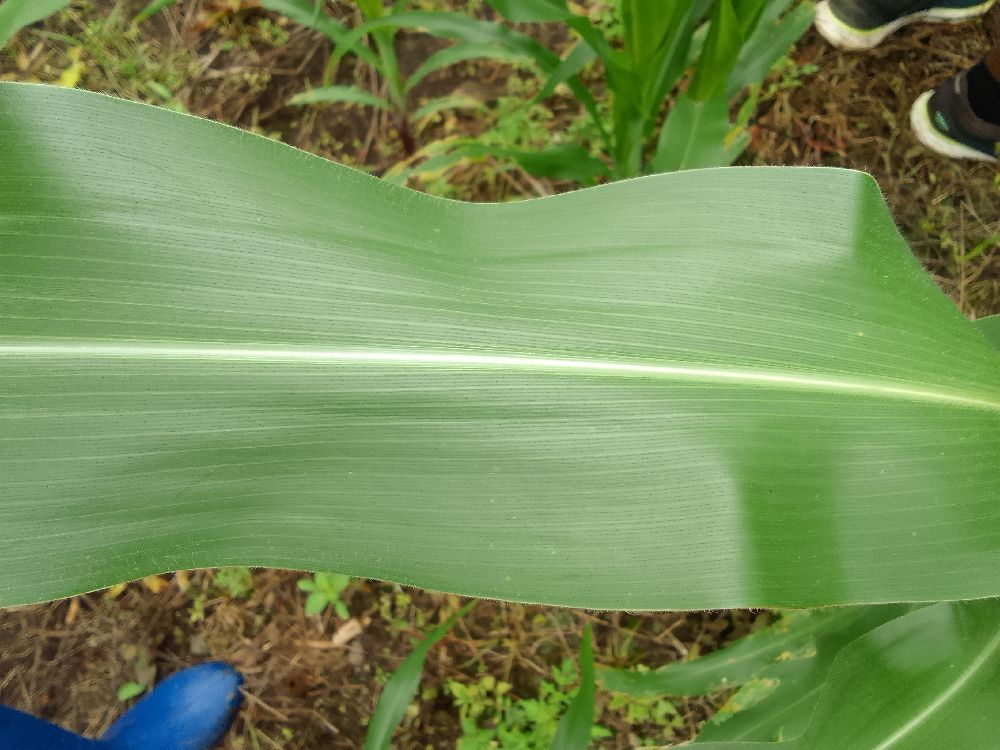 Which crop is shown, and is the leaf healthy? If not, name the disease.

maize, healthy
